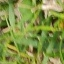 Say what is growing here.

grass
